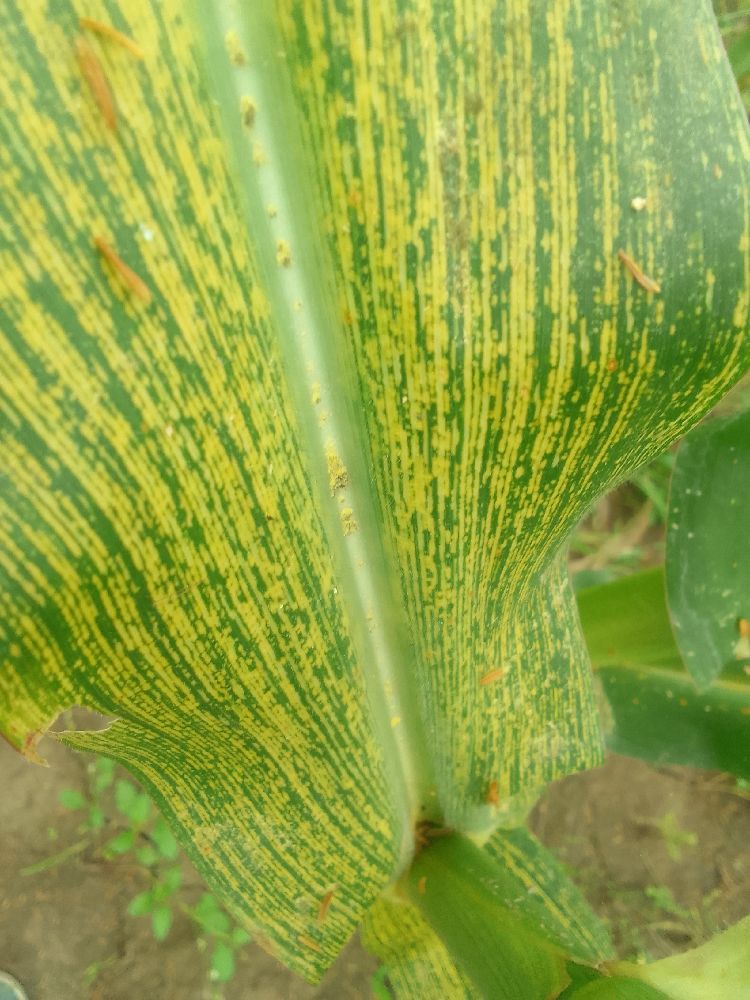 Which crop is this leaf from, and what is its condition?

maize, maize streak virus
